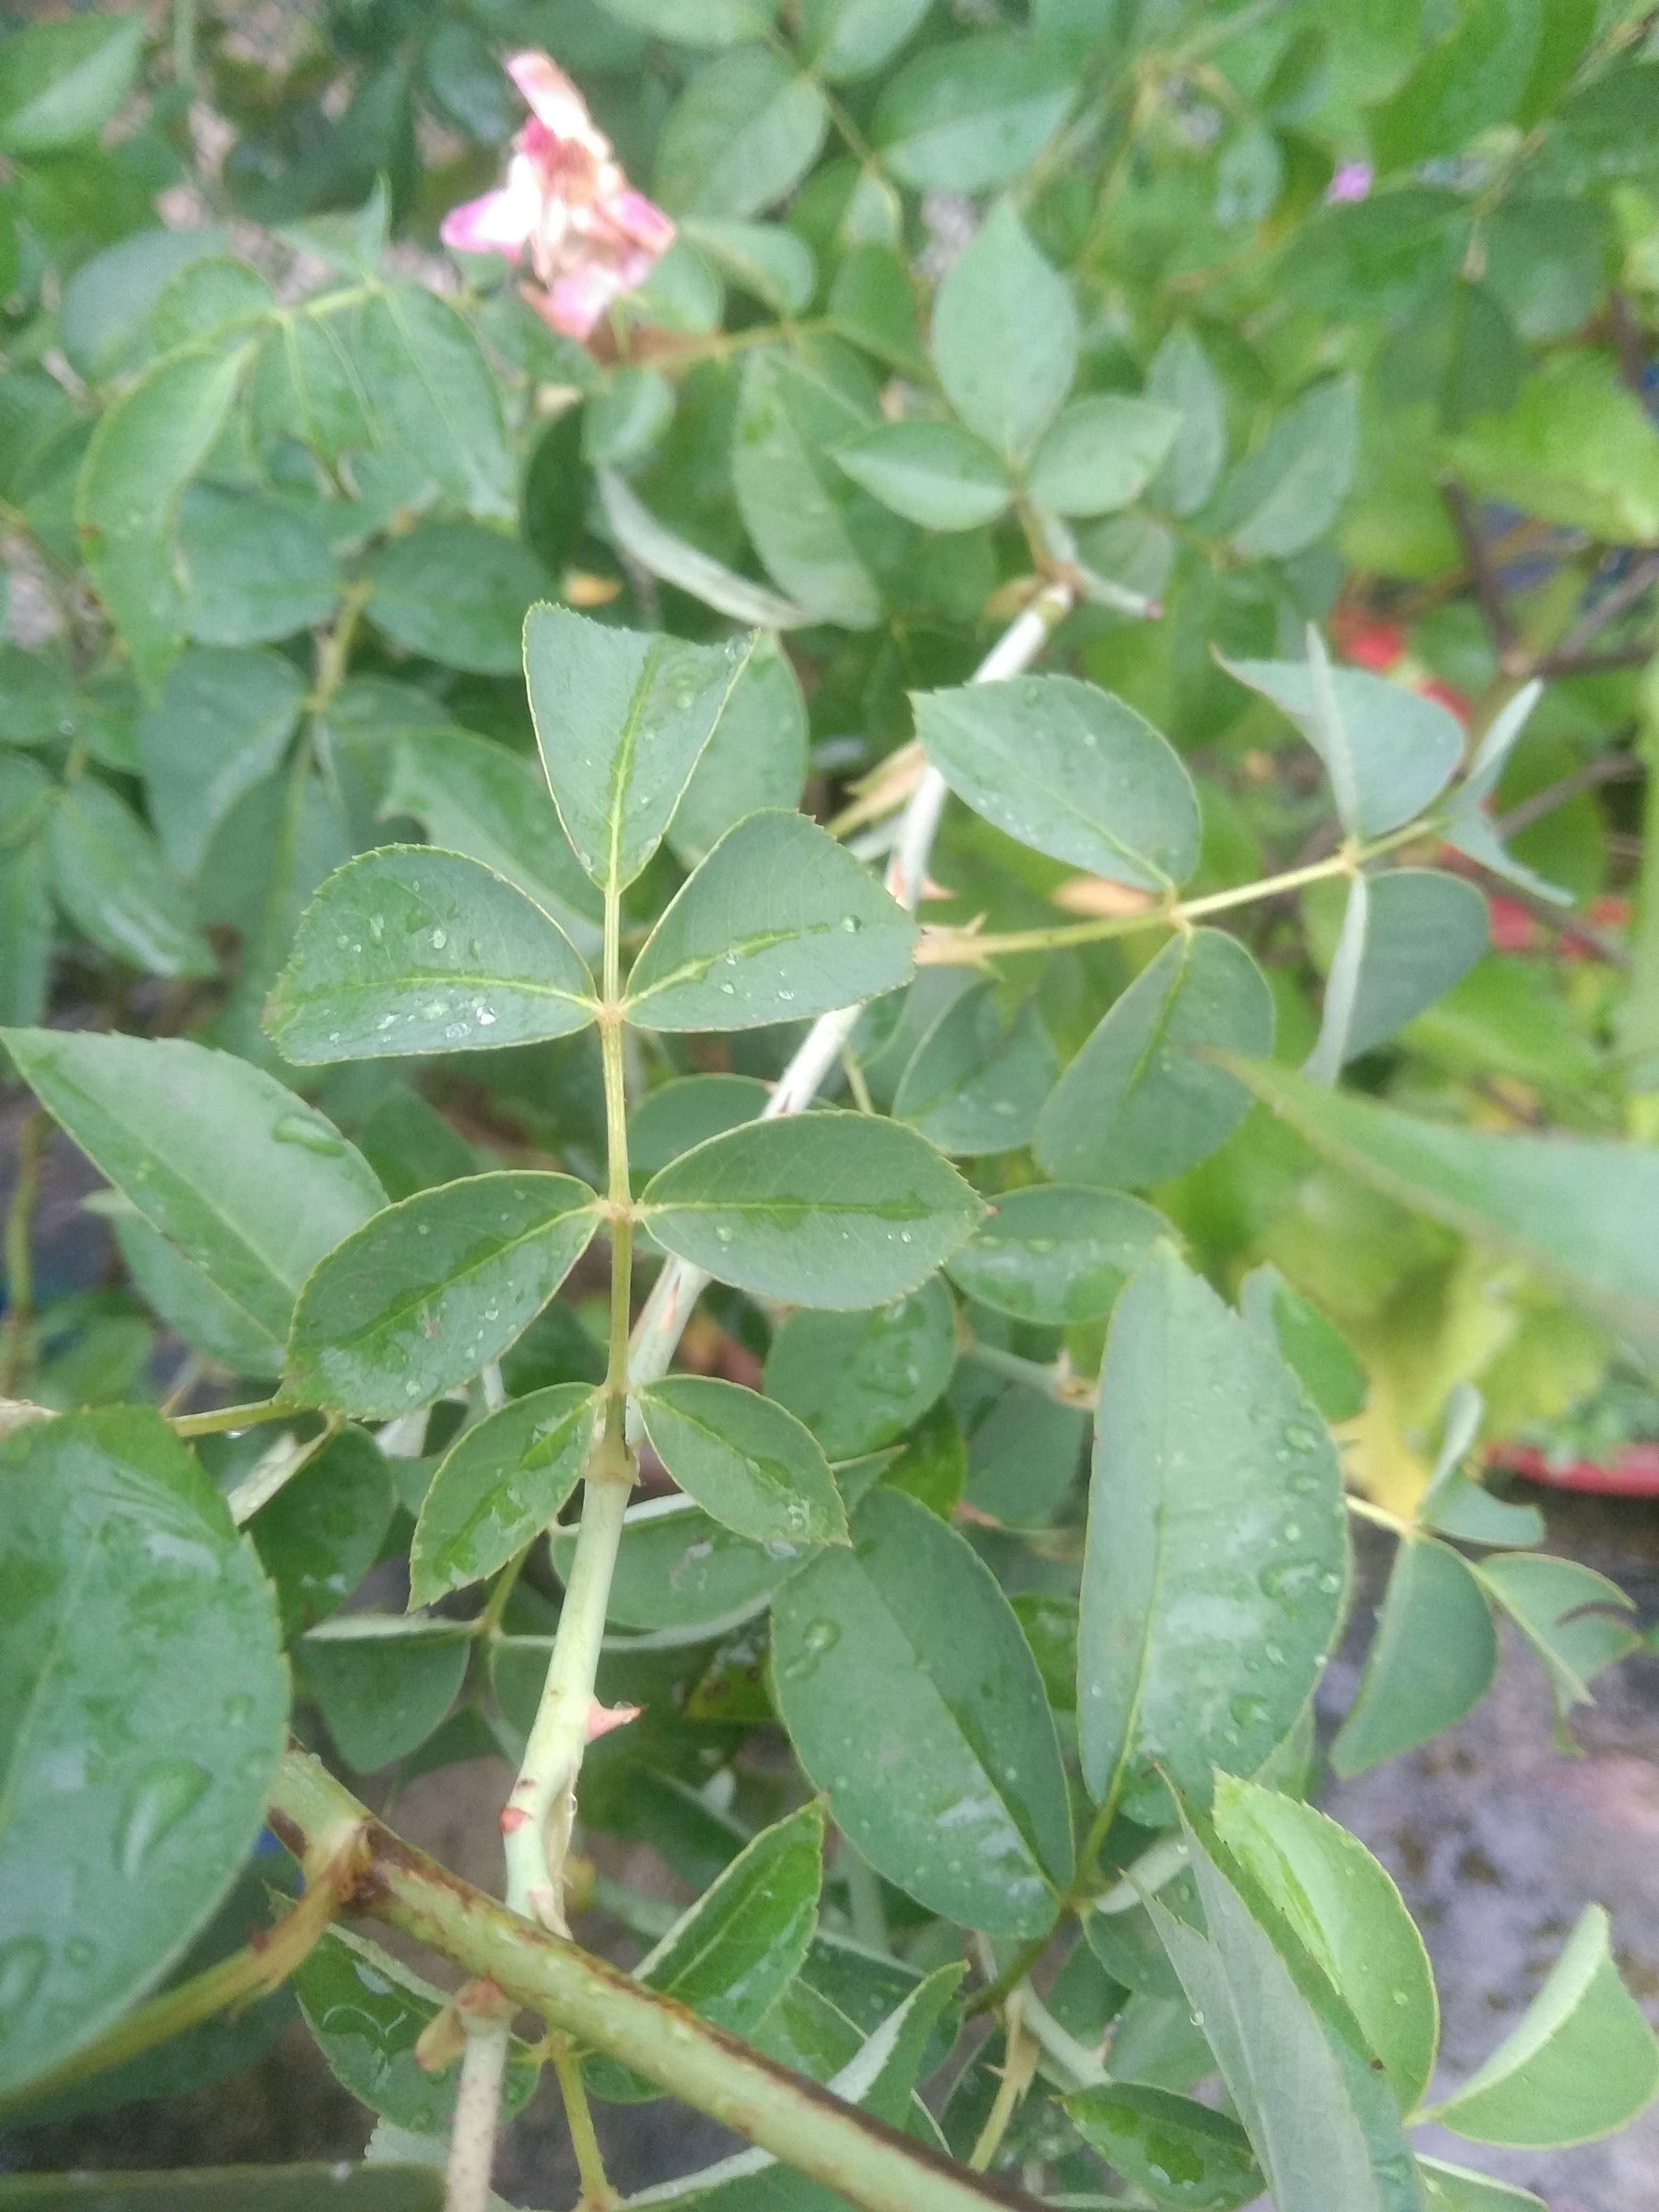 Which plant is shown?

rose
